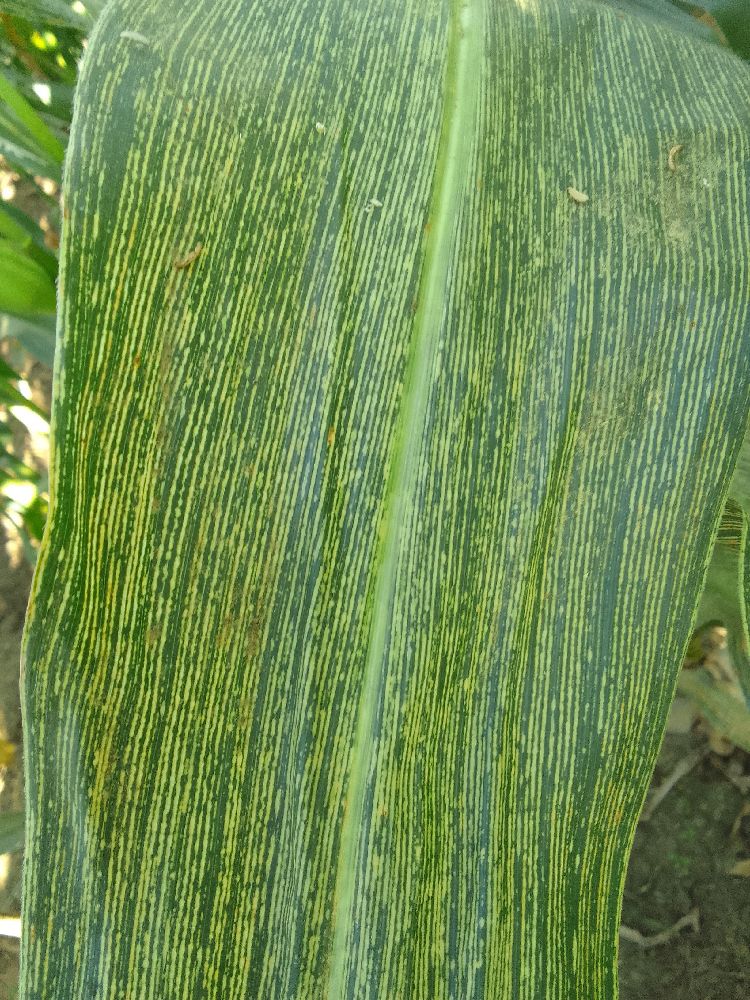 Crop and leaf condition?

maize, maize streak virus
